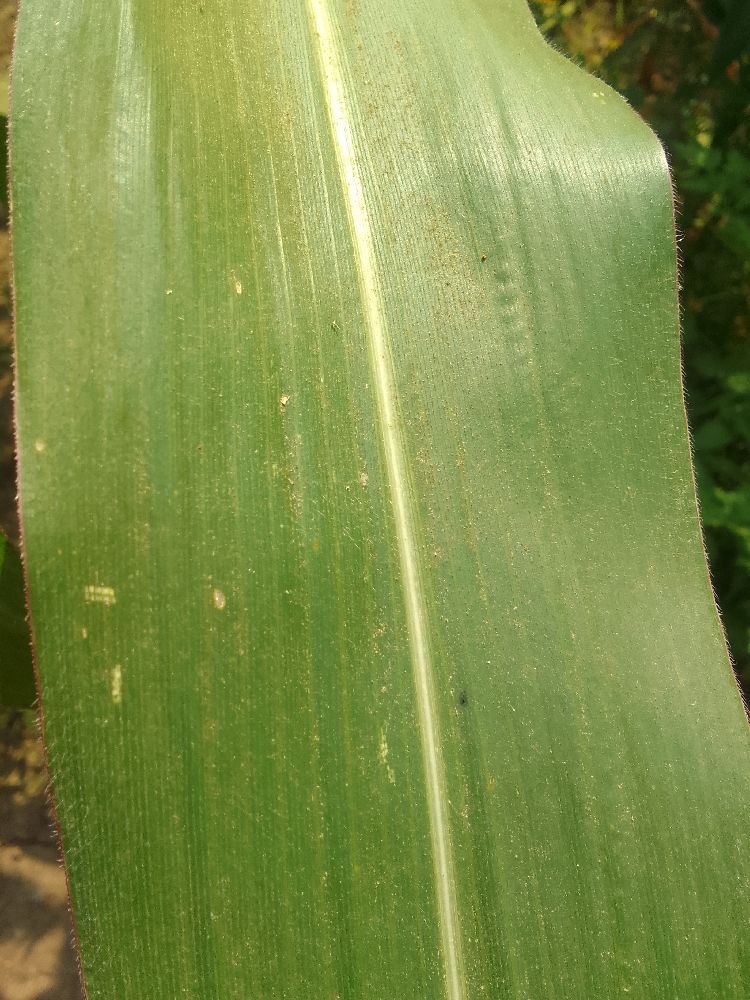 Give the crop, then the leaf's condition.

maize, healthy
